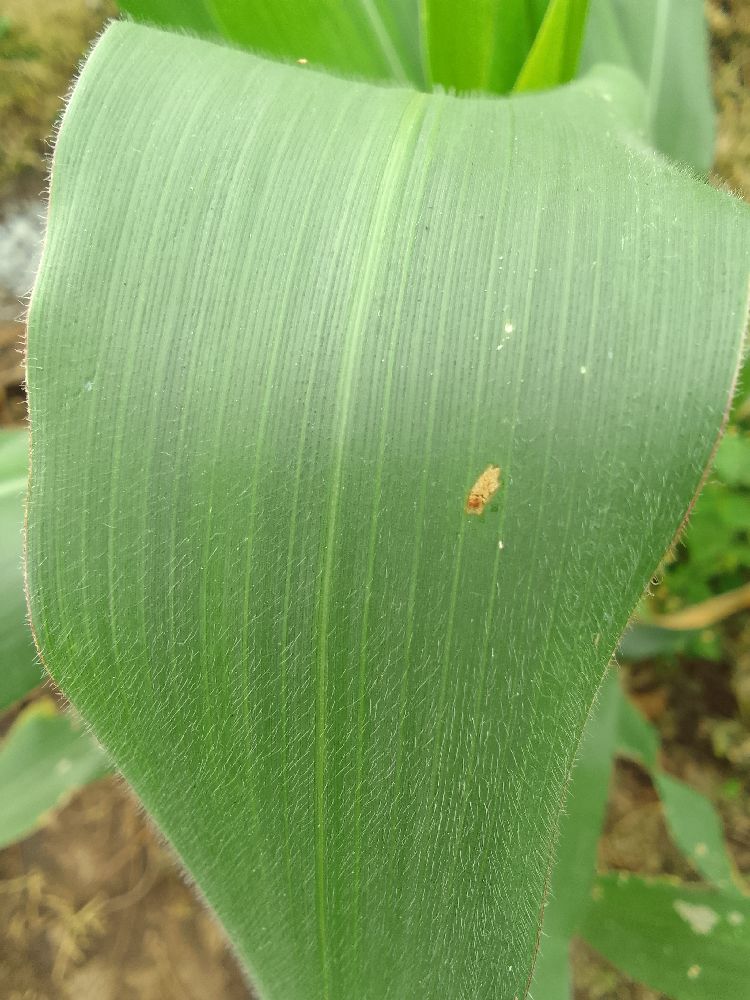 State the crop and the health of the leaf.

maize, healthy
